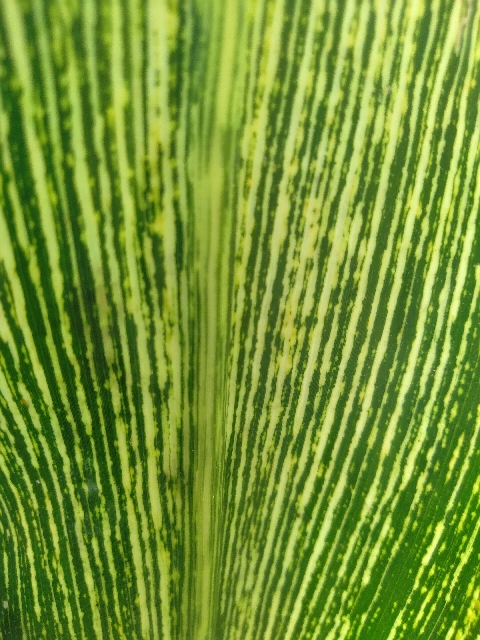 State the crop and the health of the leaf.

maize, maize streak virus
